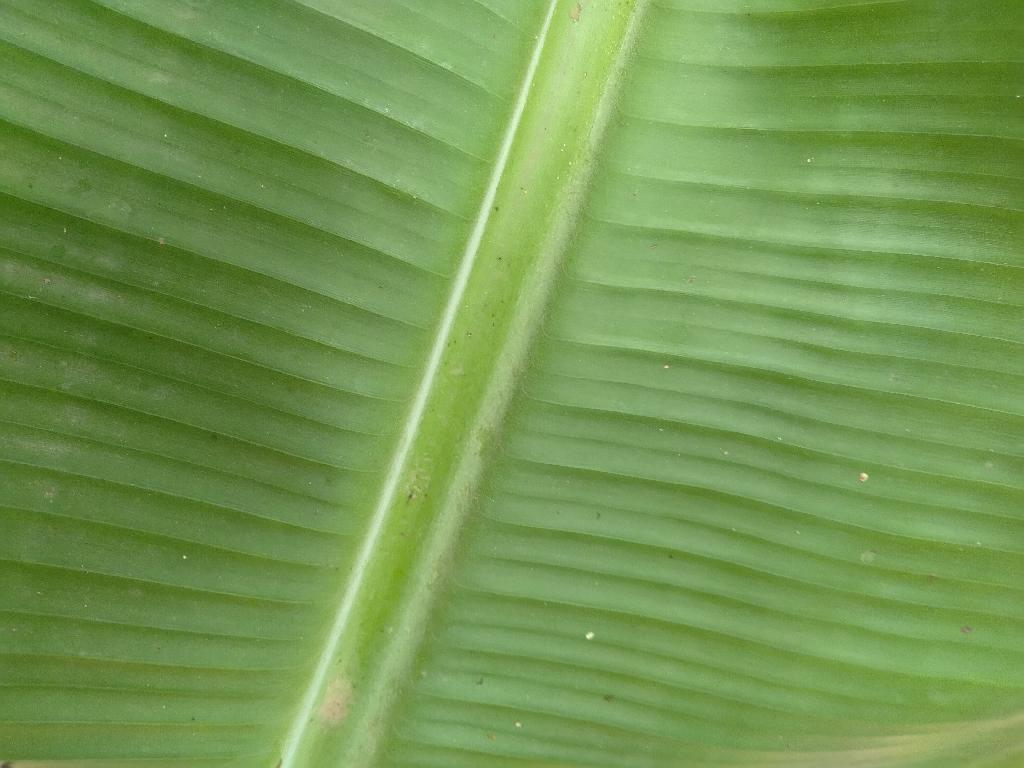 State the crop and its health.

banana, healthy
